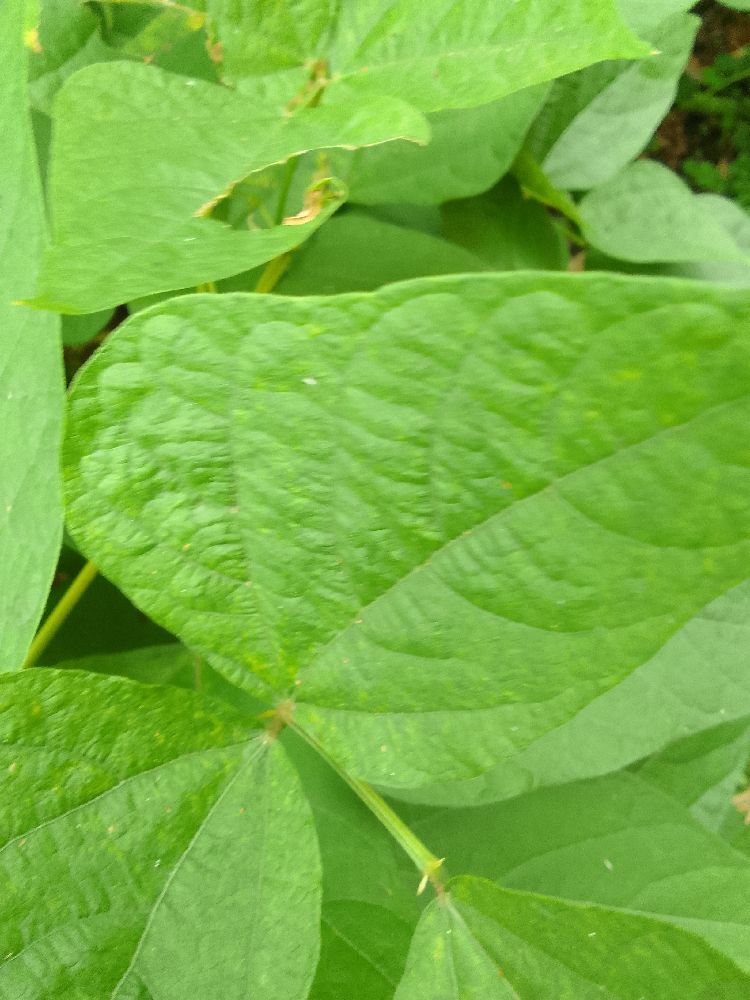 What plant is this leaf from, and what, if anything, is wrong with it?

common bean, healthy
